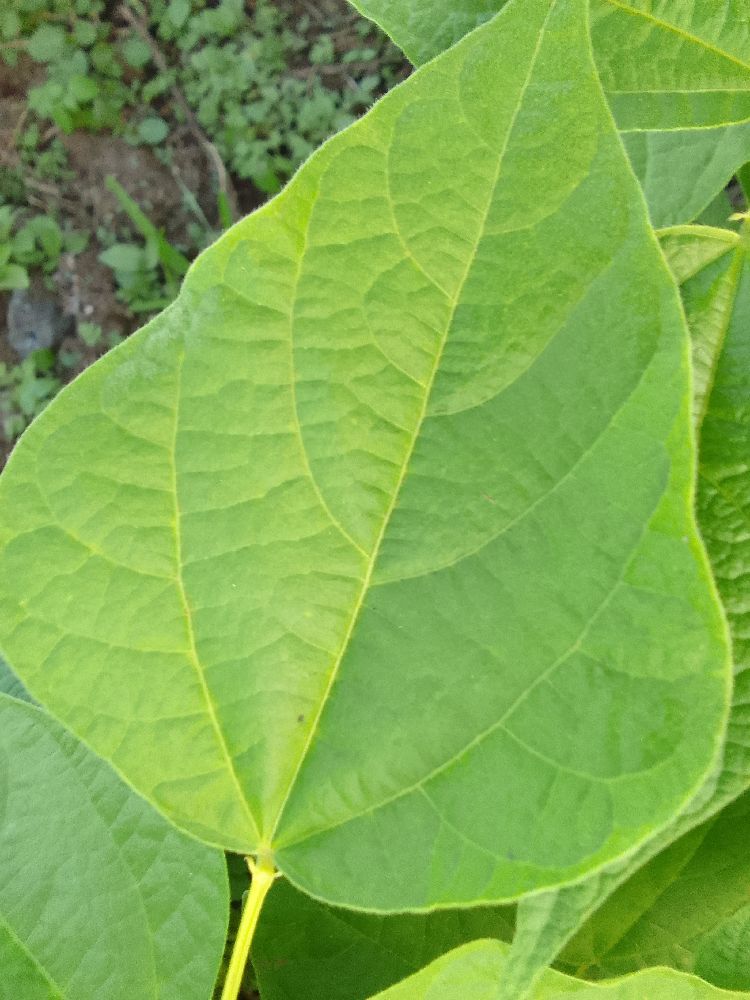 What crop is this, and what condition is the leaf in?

common bean, healthy
